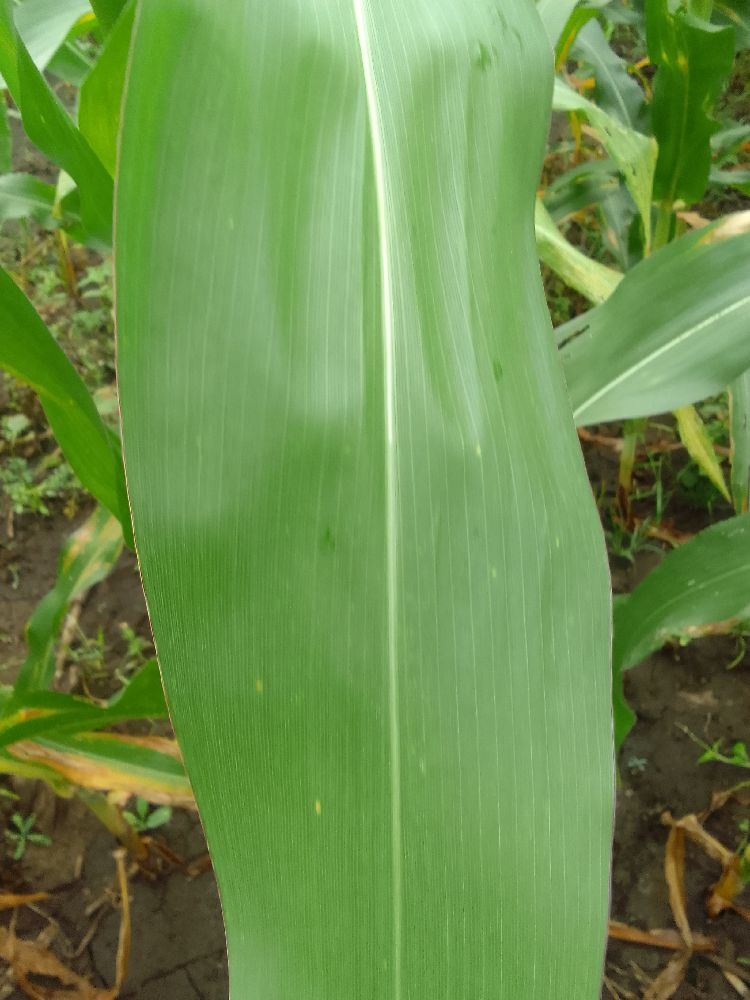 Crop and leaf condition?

maize, healthy
